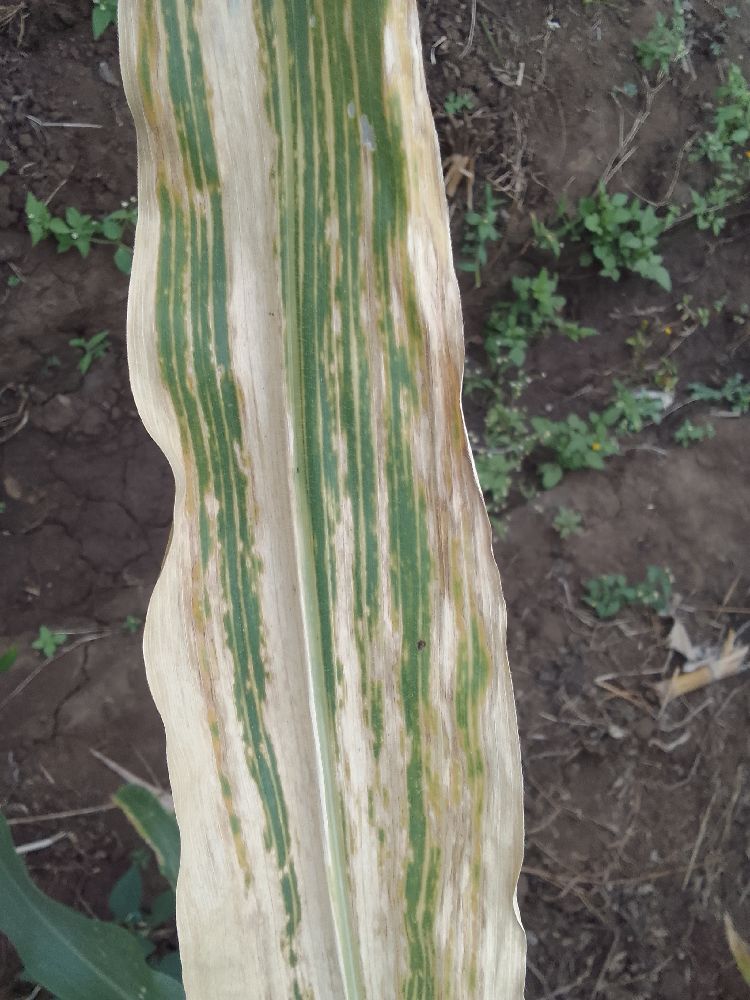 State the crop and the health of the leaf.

maize, maize lethal necrosis
